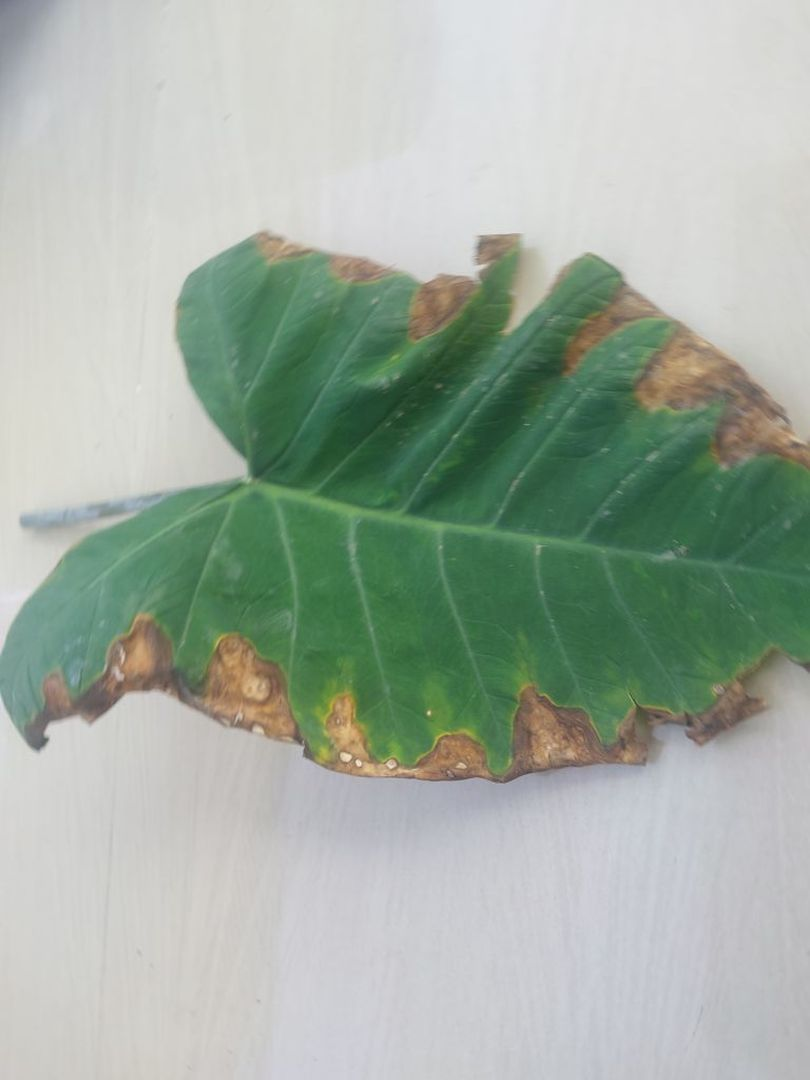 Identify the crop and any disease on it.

taro, leaf blight
